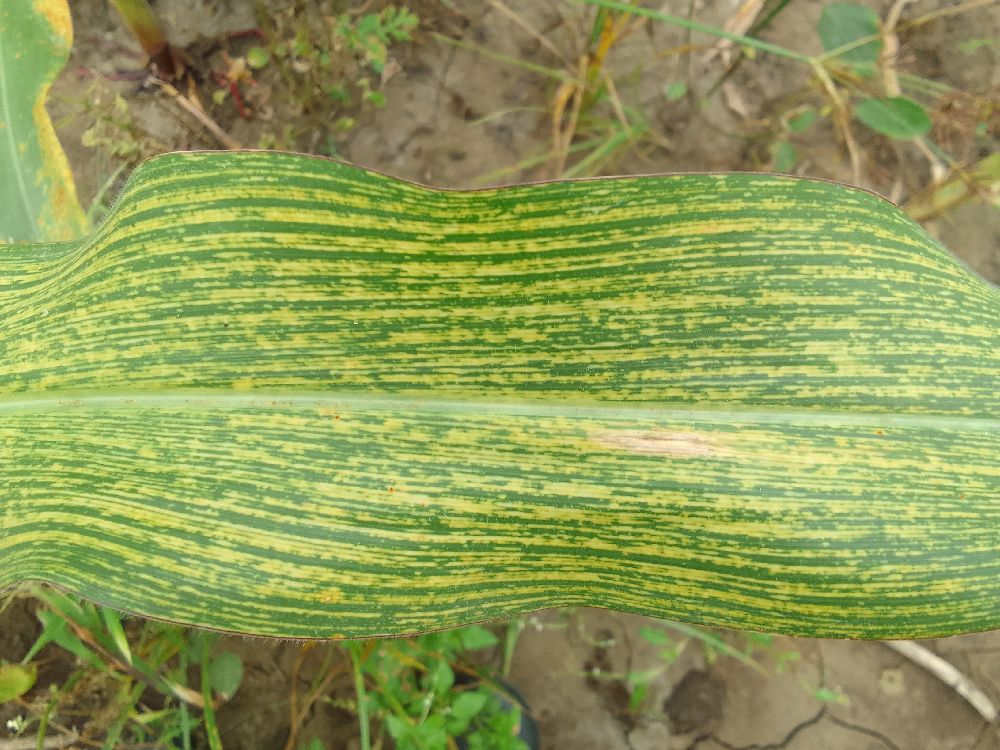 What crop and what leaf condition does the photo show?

maize, maize streak virus
